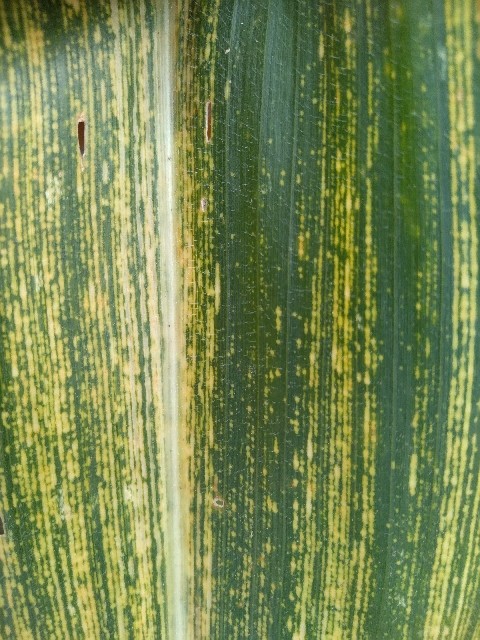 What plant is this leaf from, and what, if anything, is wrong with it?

maize, maize streak virus
